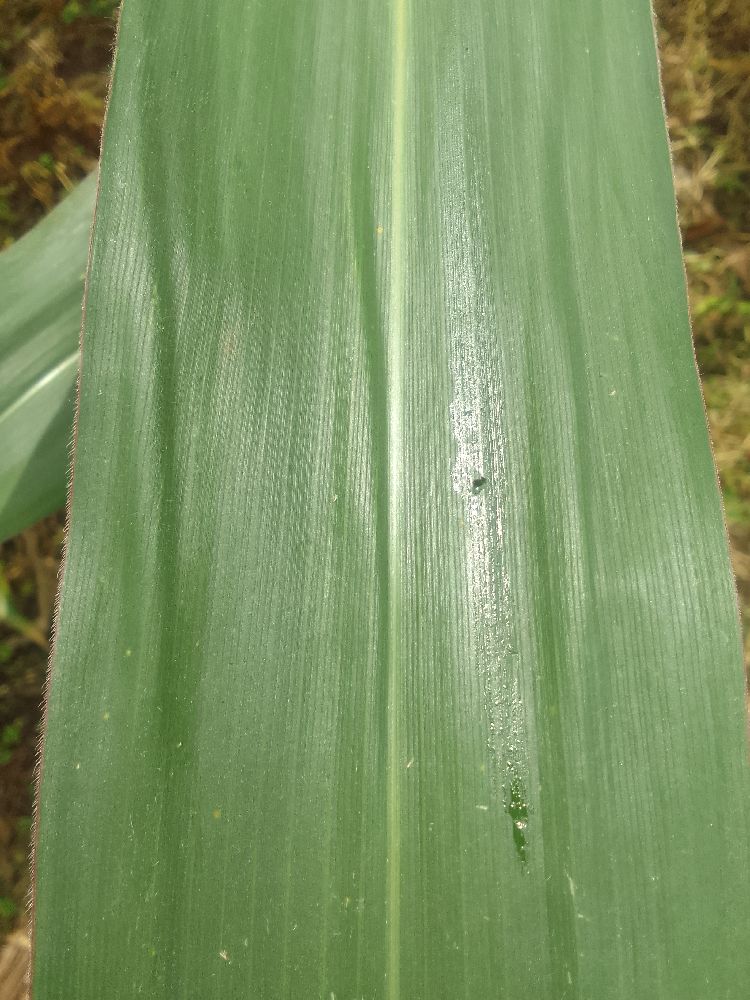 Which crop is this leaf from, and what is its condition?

maize, healthy
